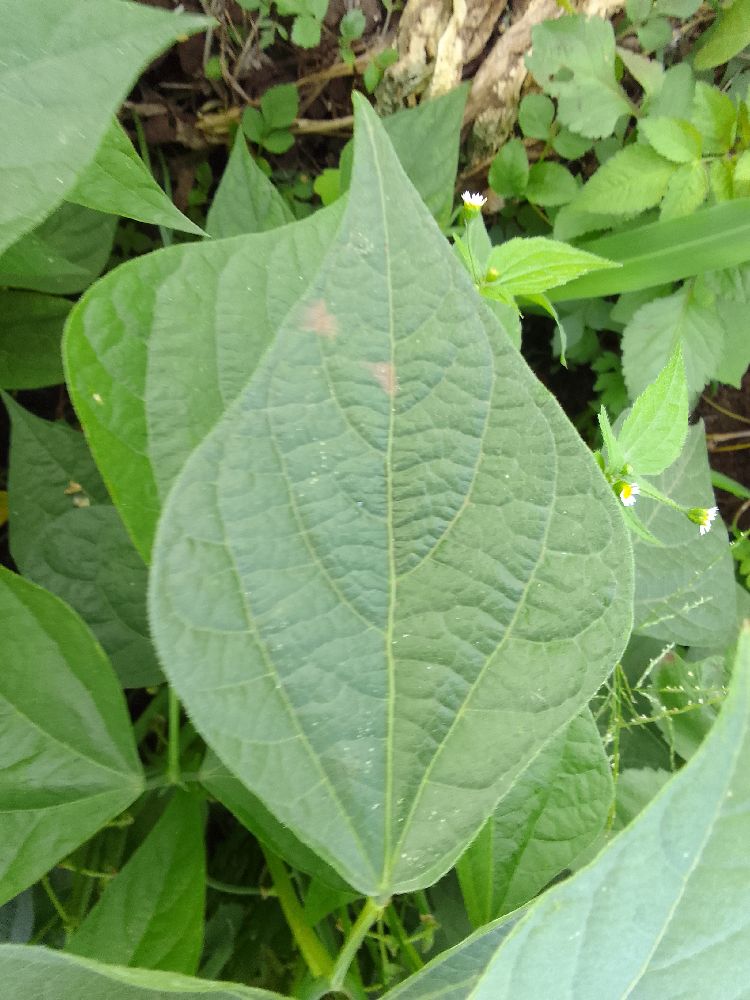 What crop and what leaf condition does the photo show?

common bean, healthy
